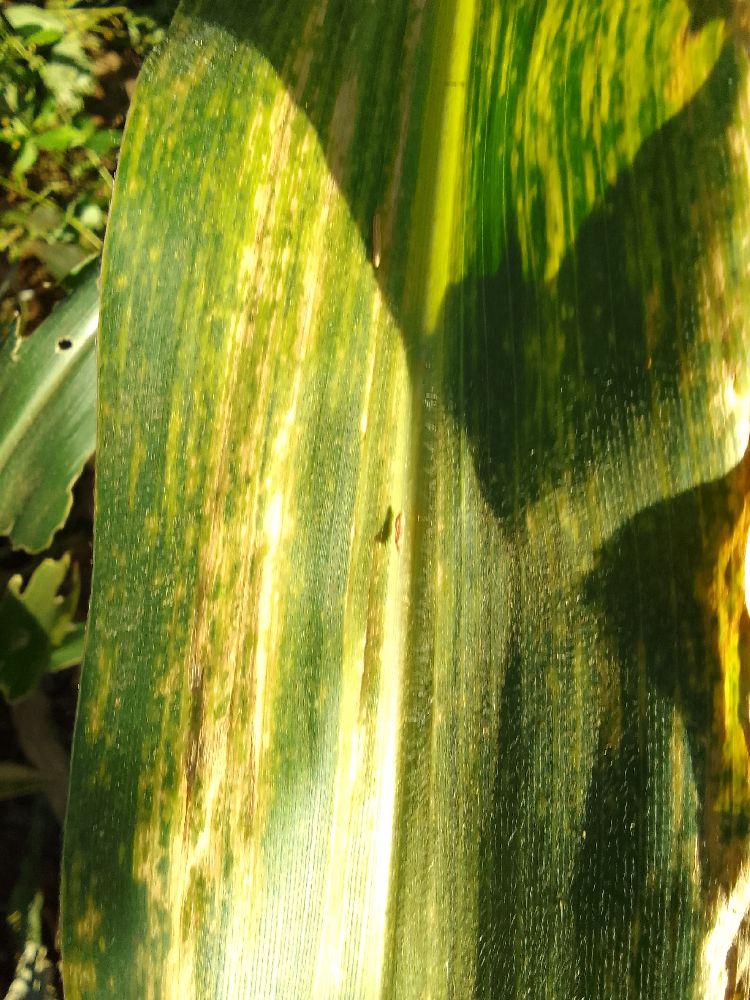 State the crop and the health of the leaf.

maize, maize lethal necrosis
